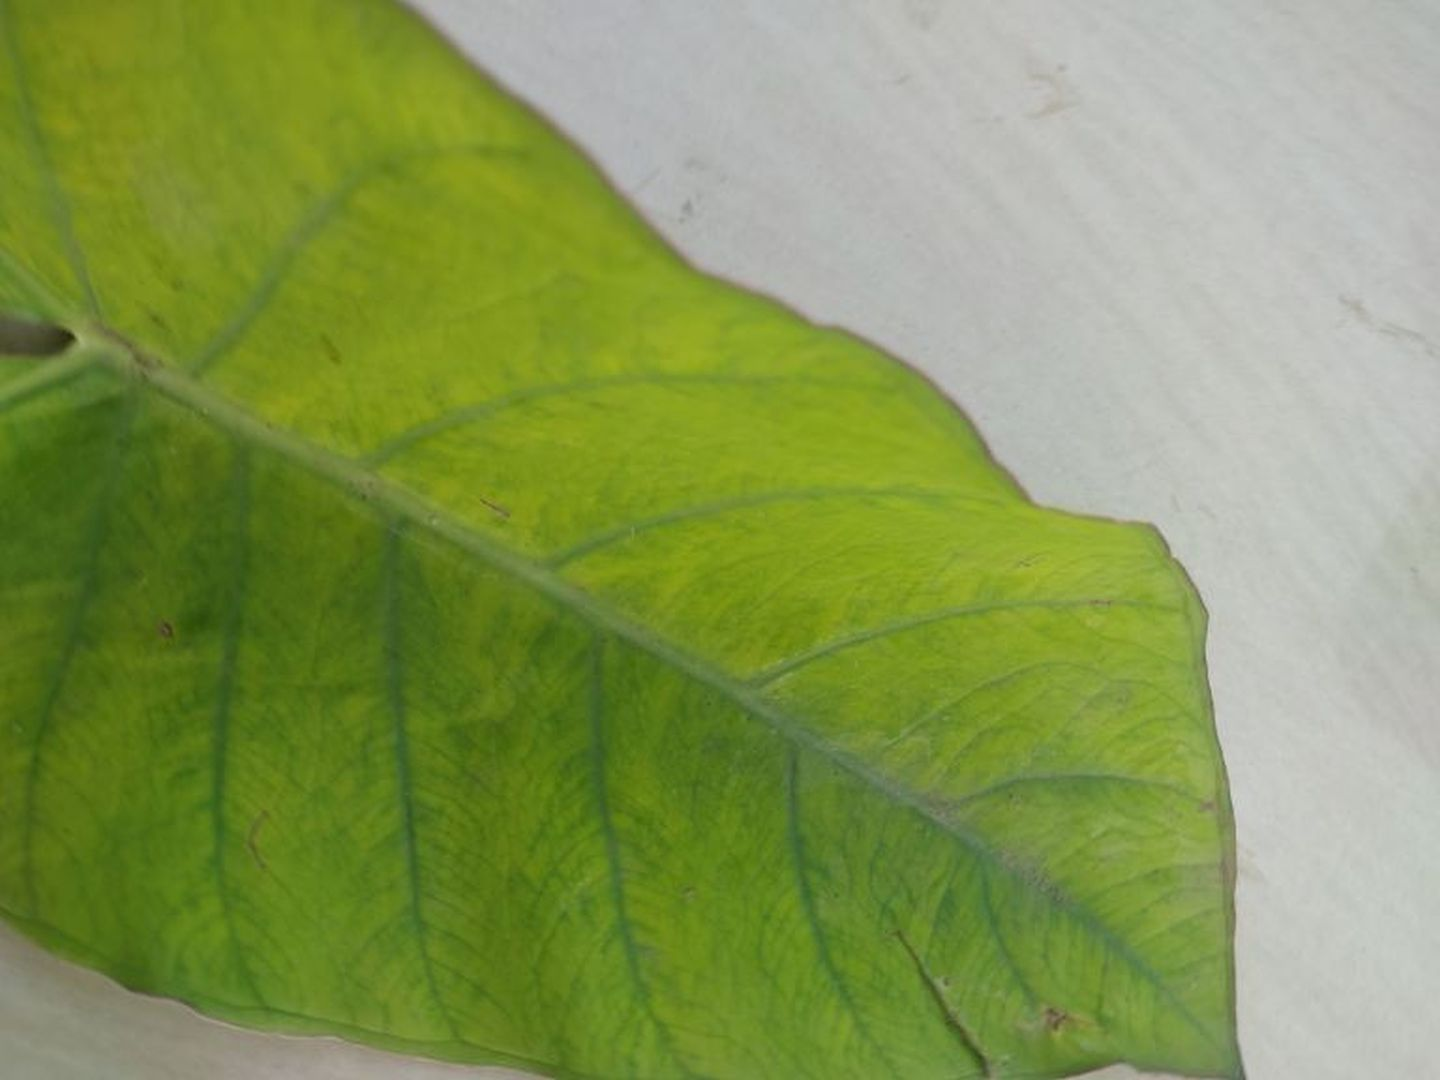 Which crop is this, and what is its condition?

taro, mosaic
